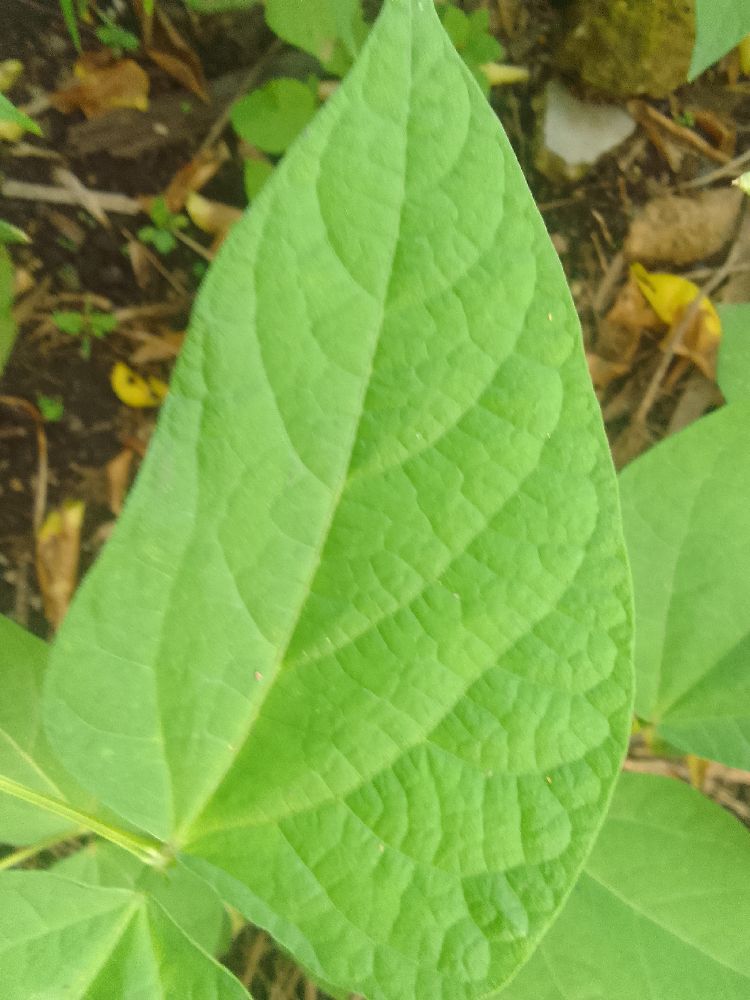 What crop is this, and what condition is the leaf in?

common bean, healthy
